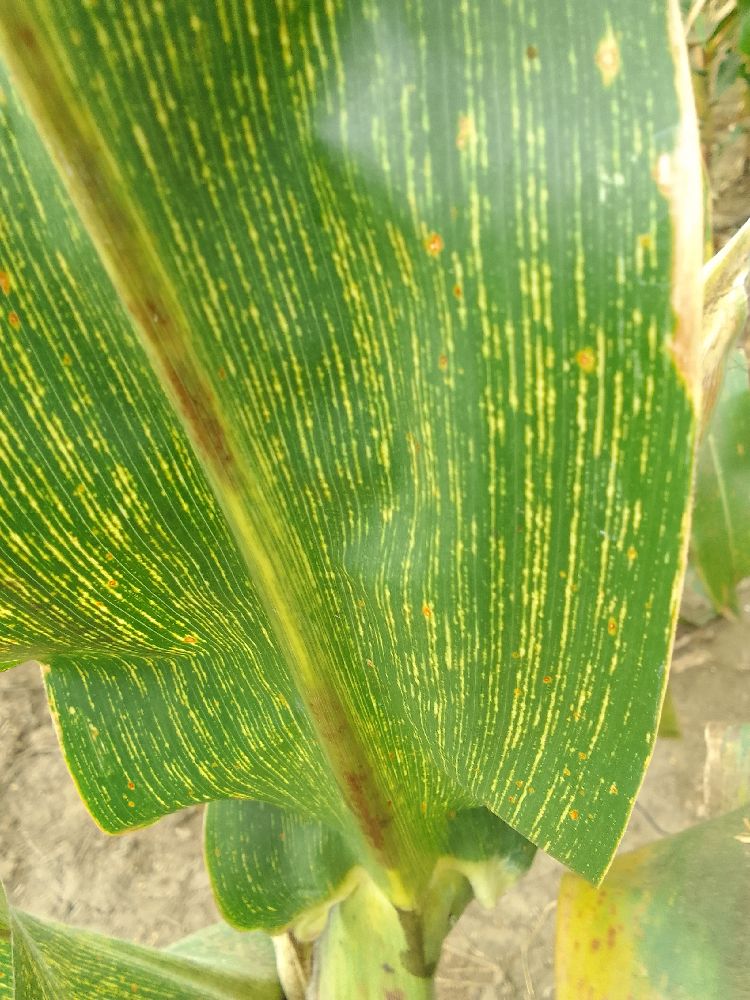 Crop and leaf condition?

maize, maize streak virus
